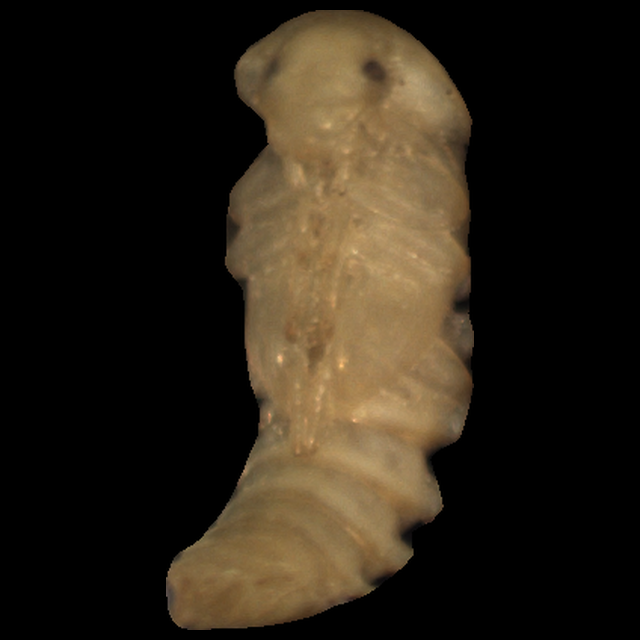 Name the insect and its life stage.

mealworm pupa
